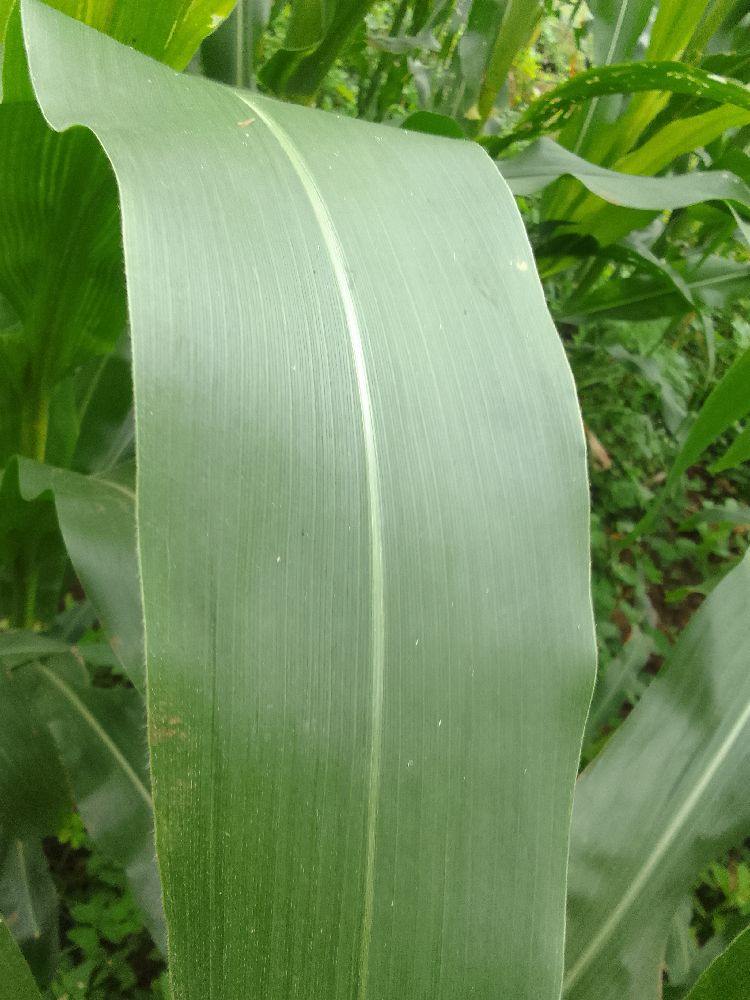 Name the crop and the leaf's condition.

maize, healthy
